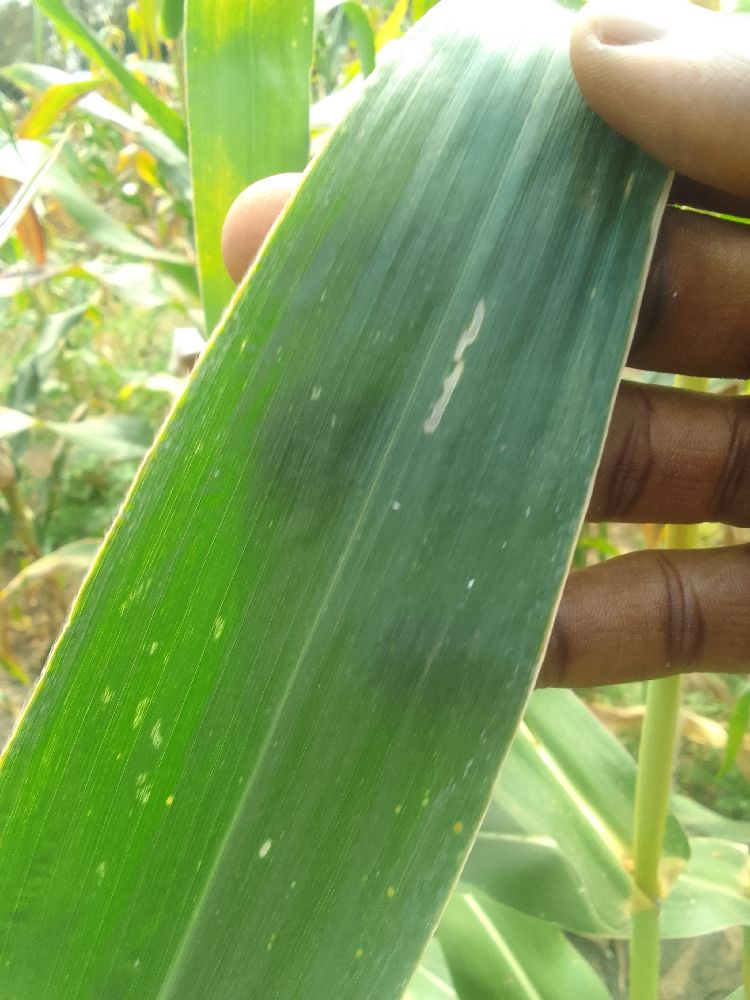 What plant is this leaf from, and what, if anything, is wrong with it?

maize, healthy
